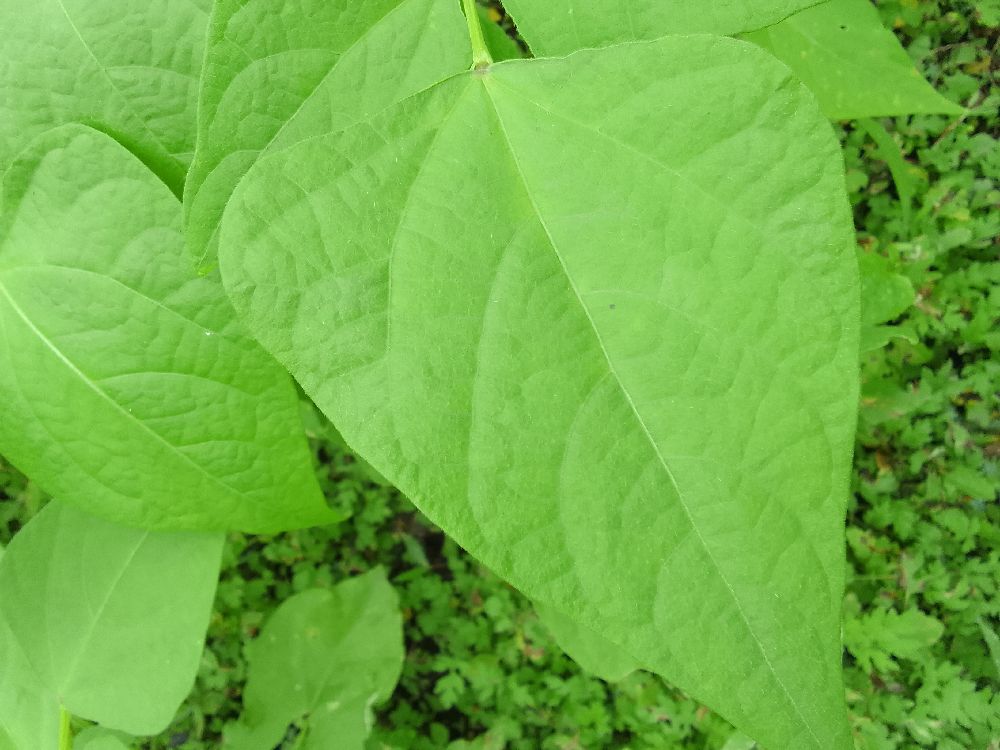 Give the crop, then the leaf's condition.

common bean, healthy
